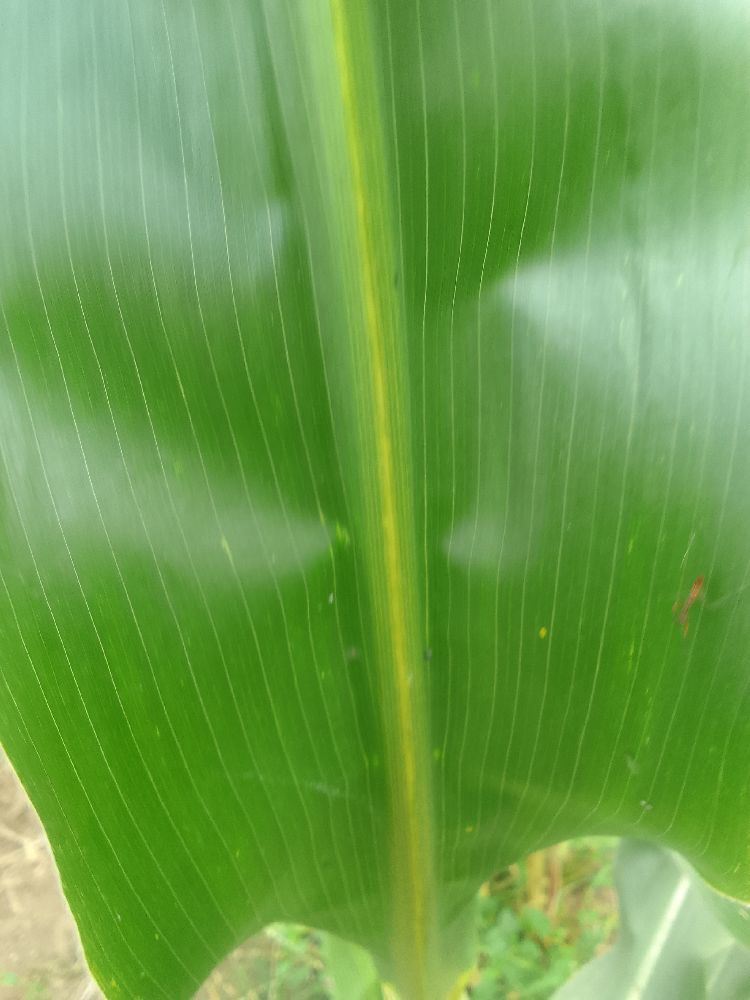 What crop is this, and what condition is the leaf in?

maize, healthy
